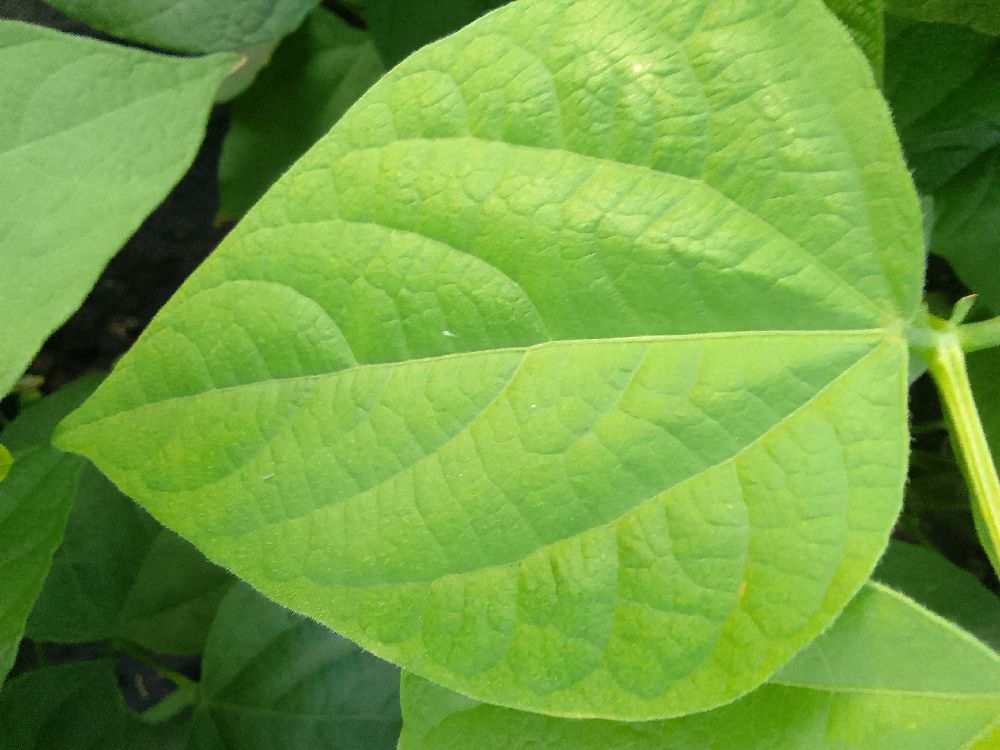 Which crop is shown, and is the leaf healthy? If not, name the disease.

common bean, healthy
